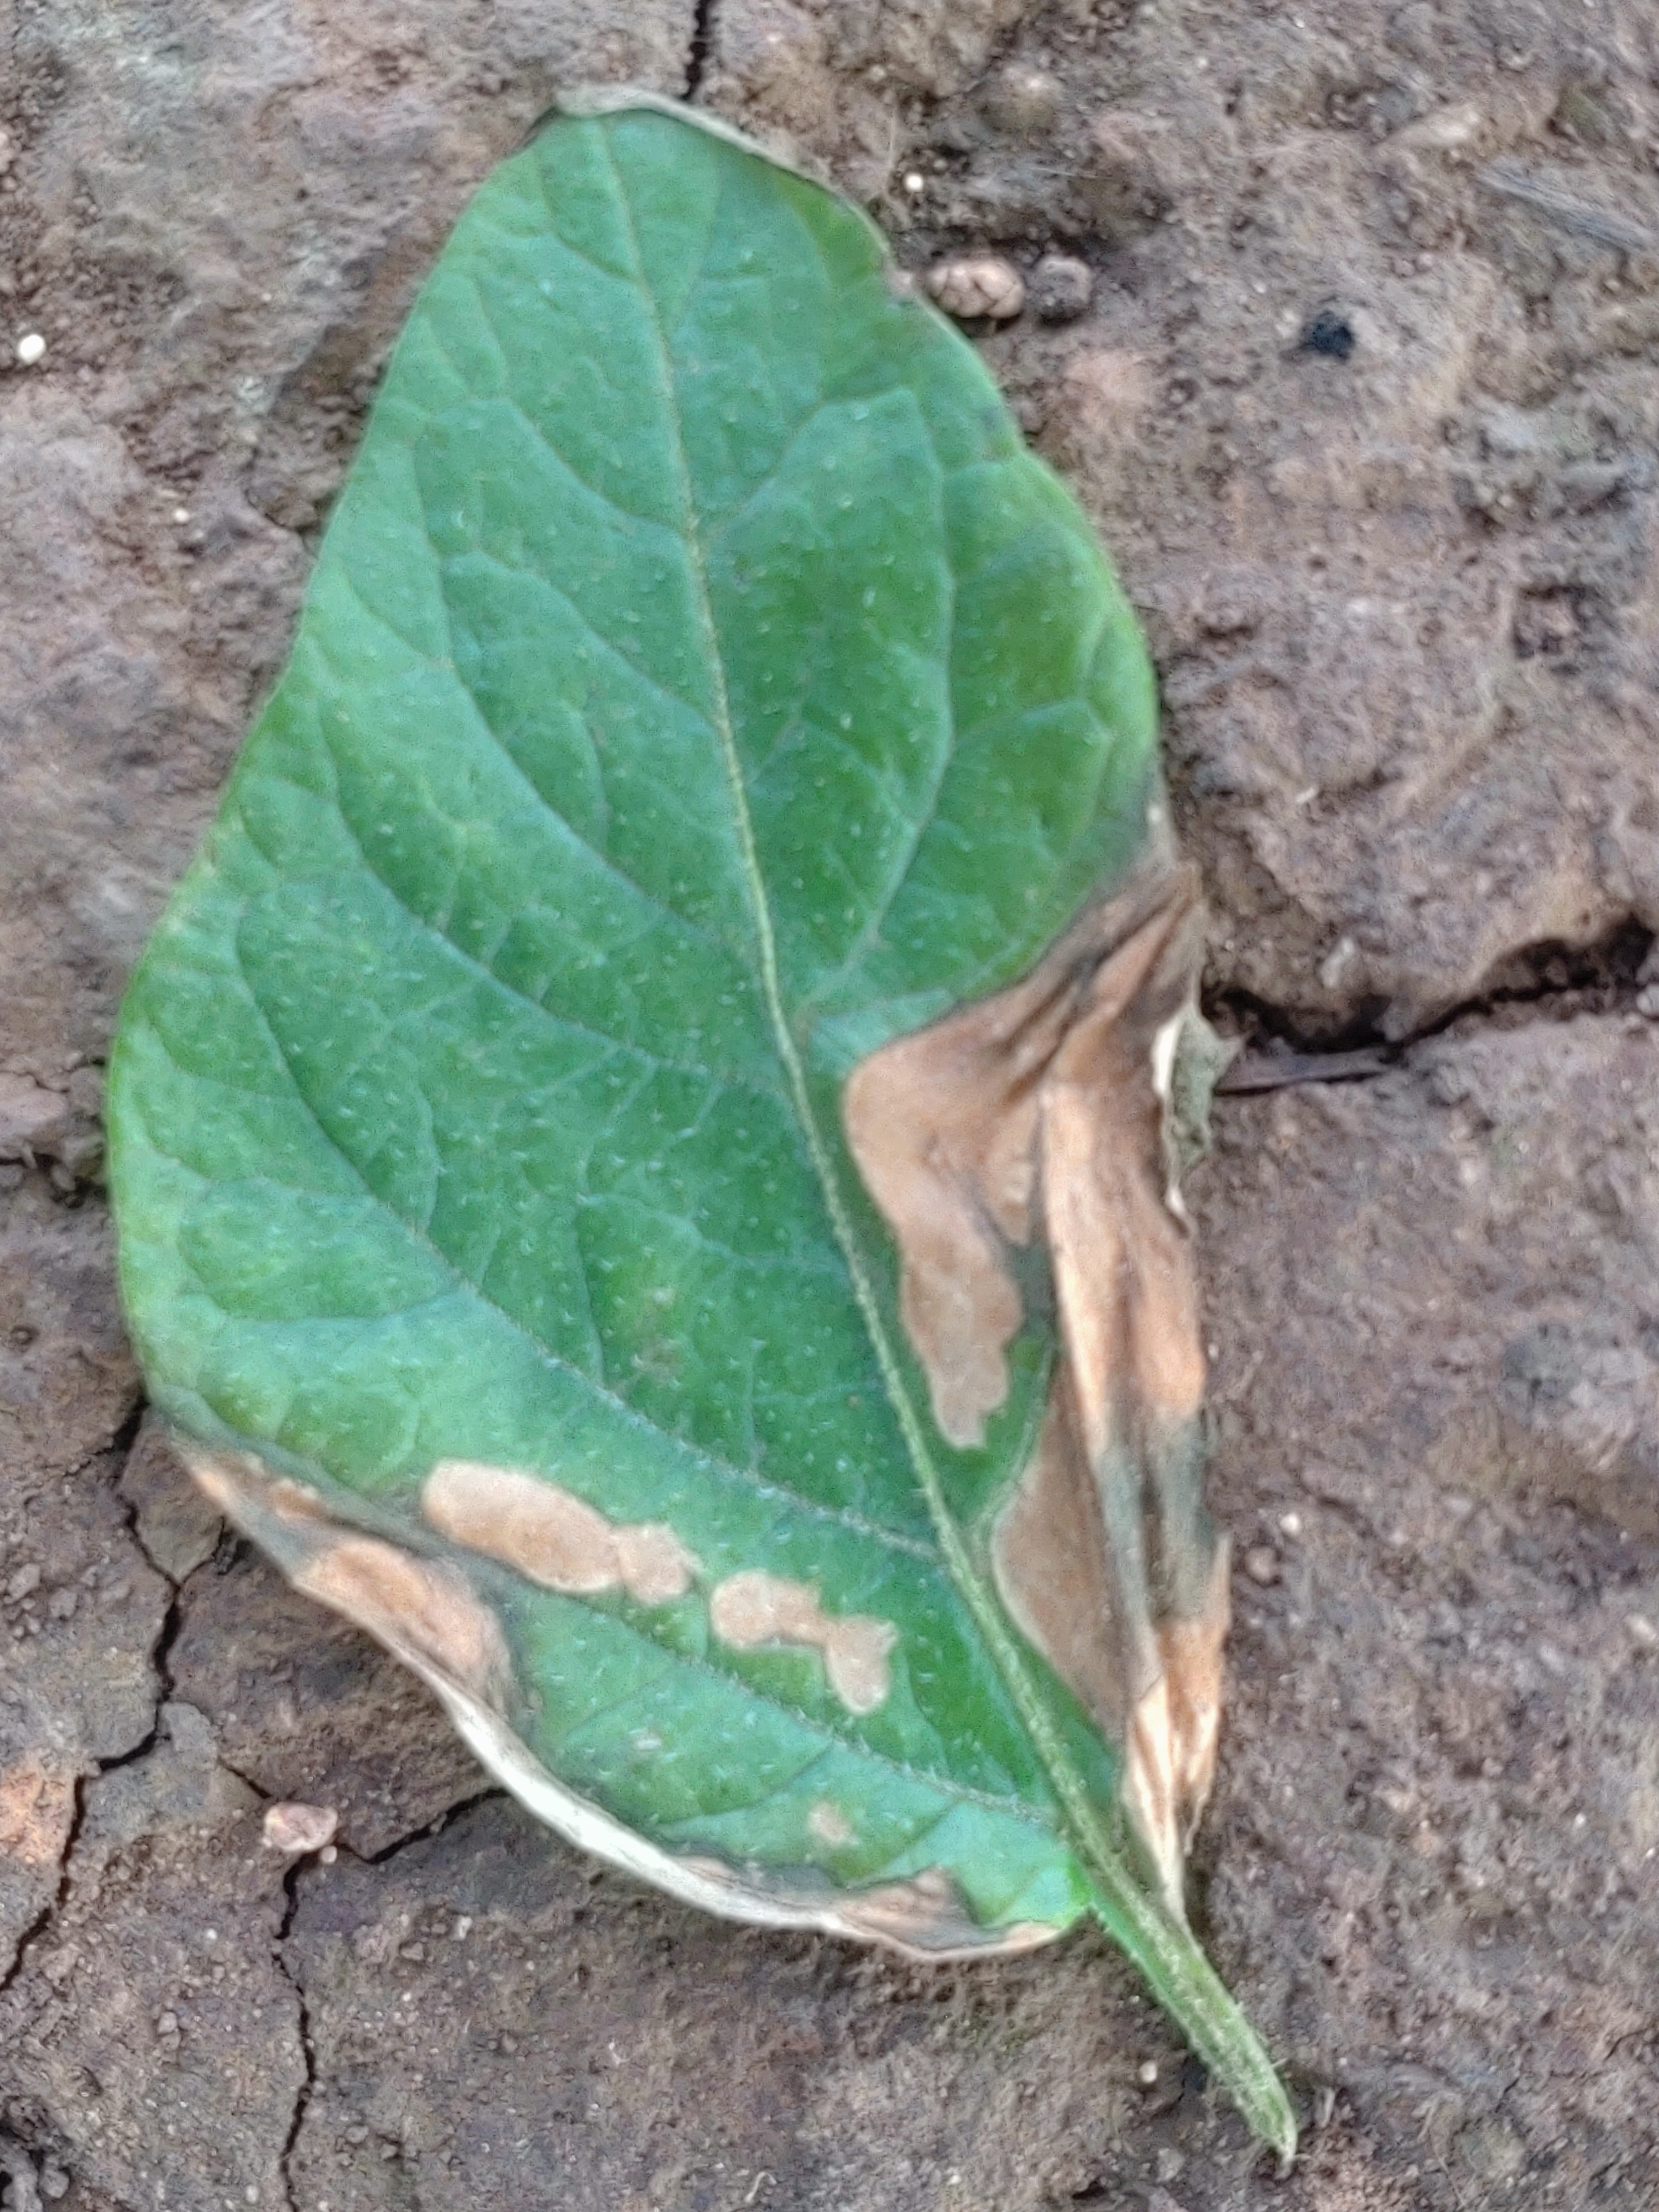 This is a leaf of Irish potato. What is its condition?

early blight
